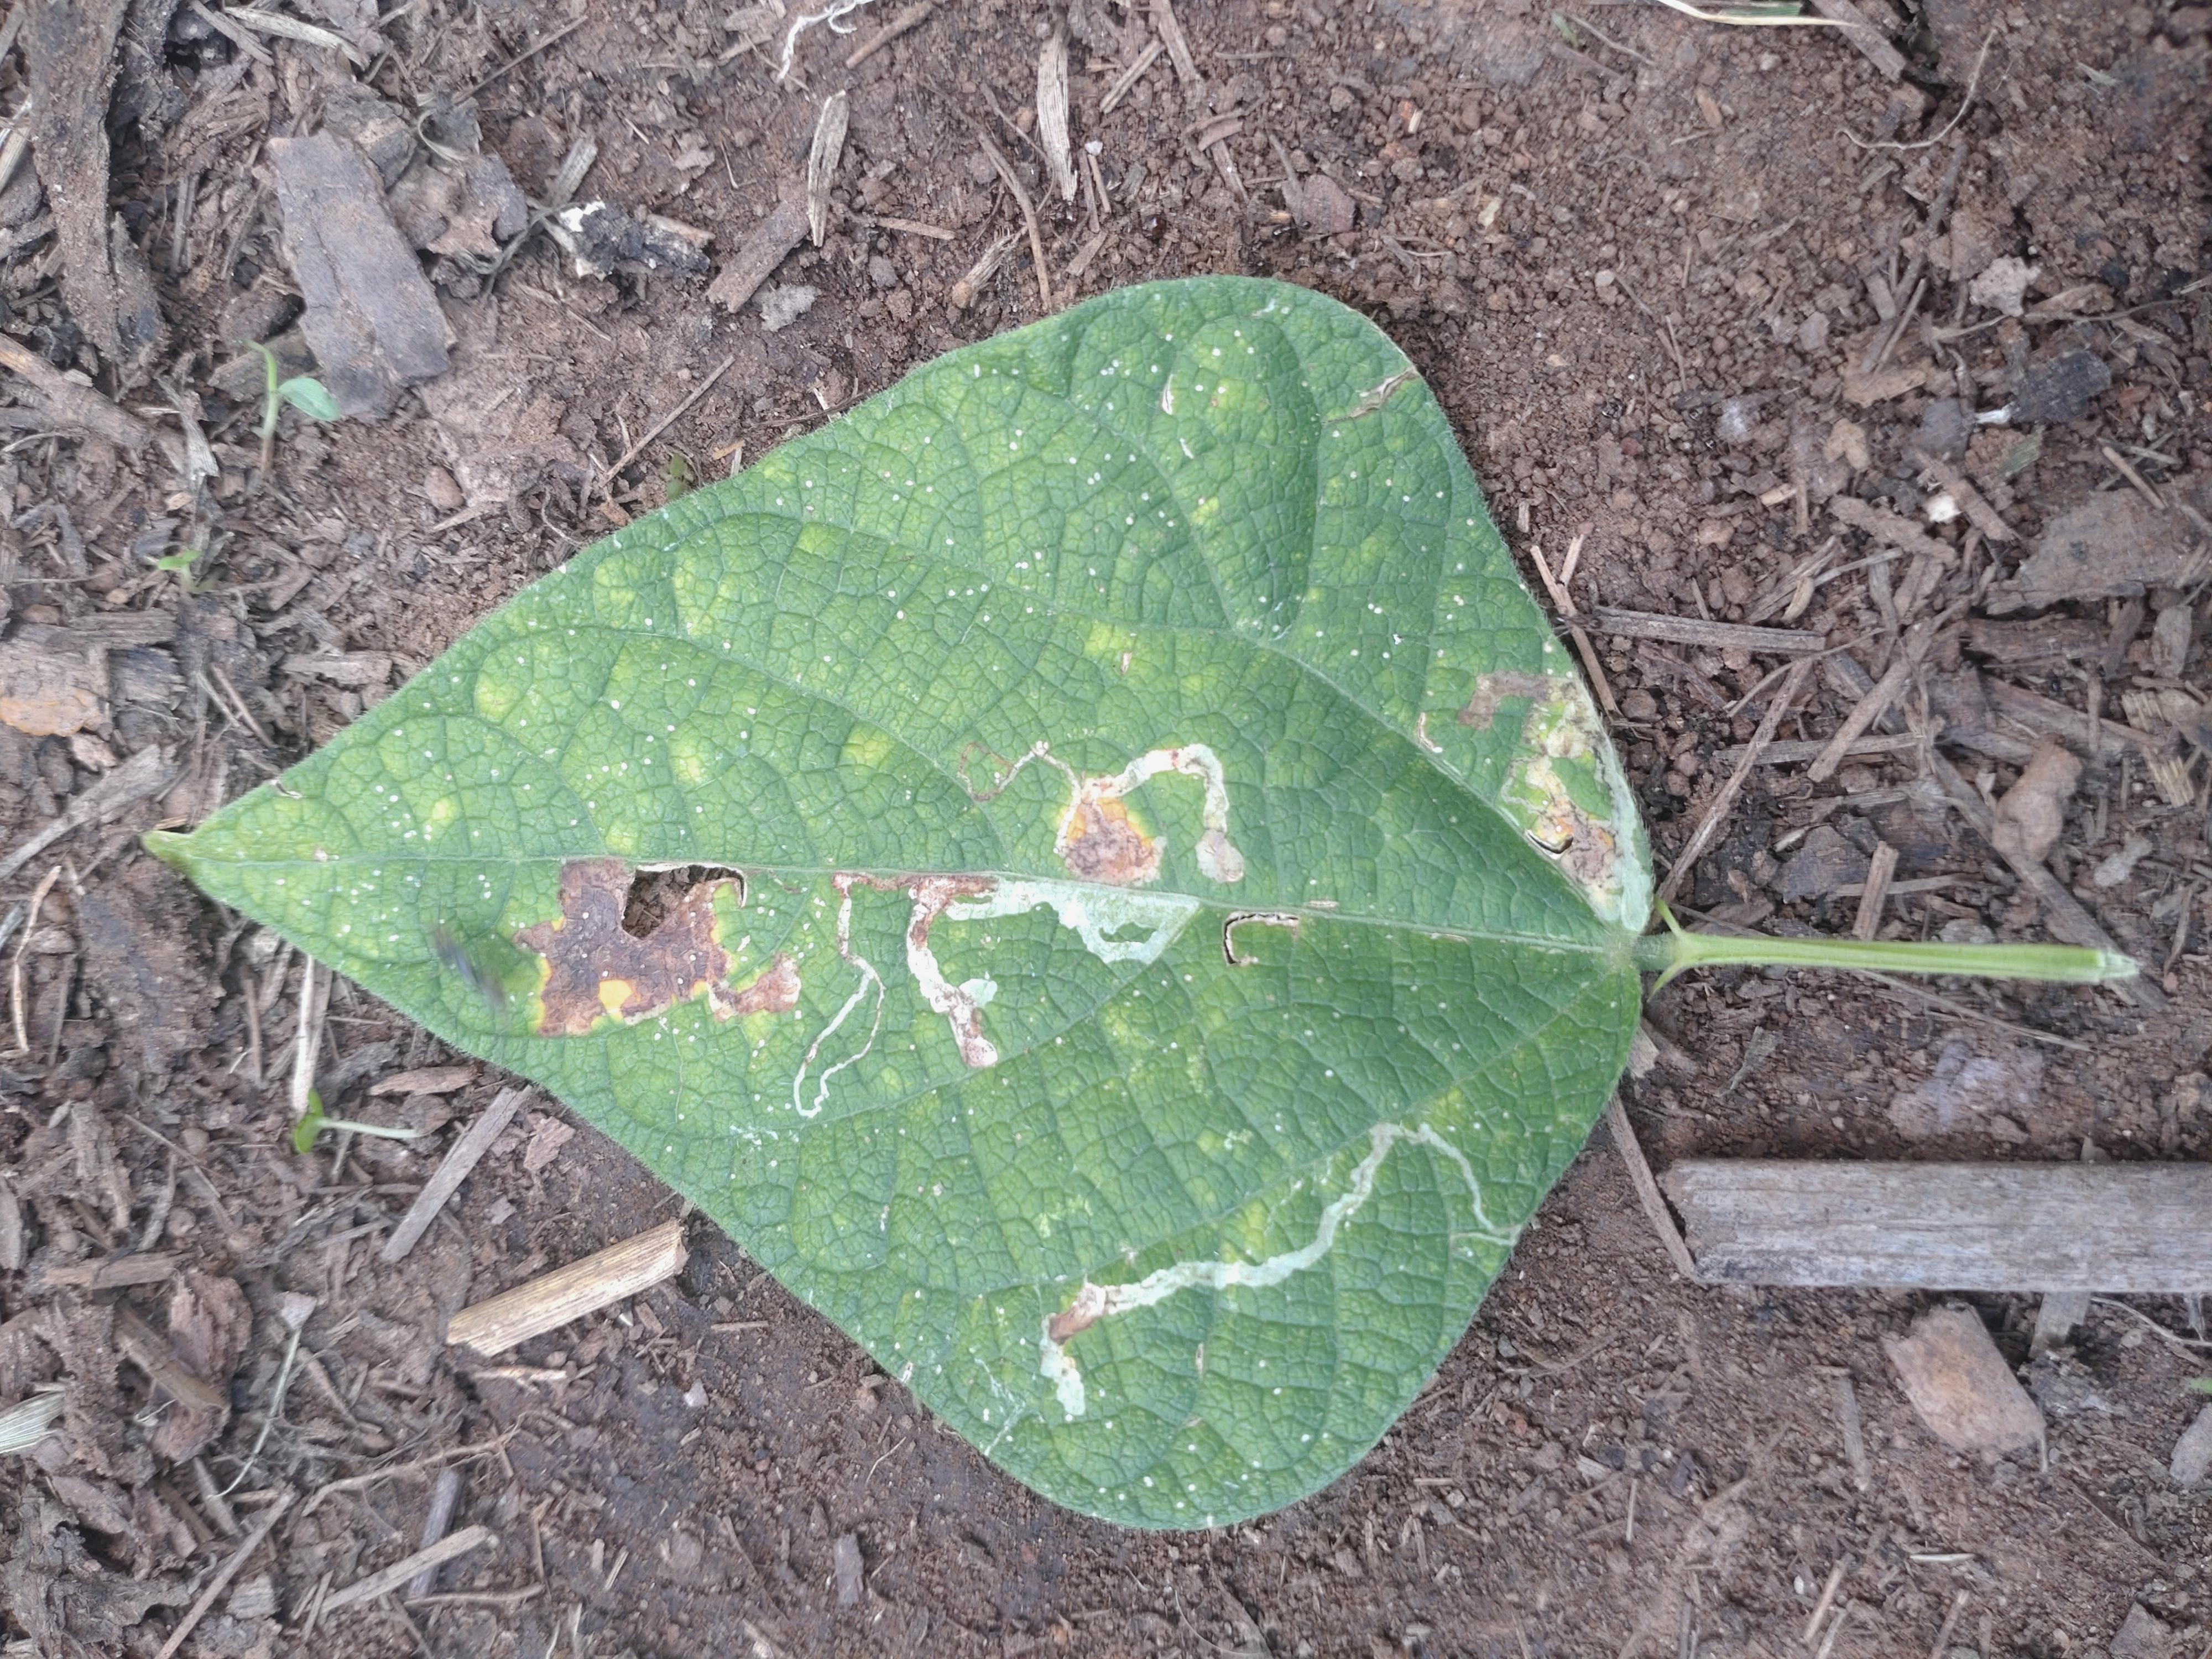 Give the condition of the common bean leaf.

anthracnose
